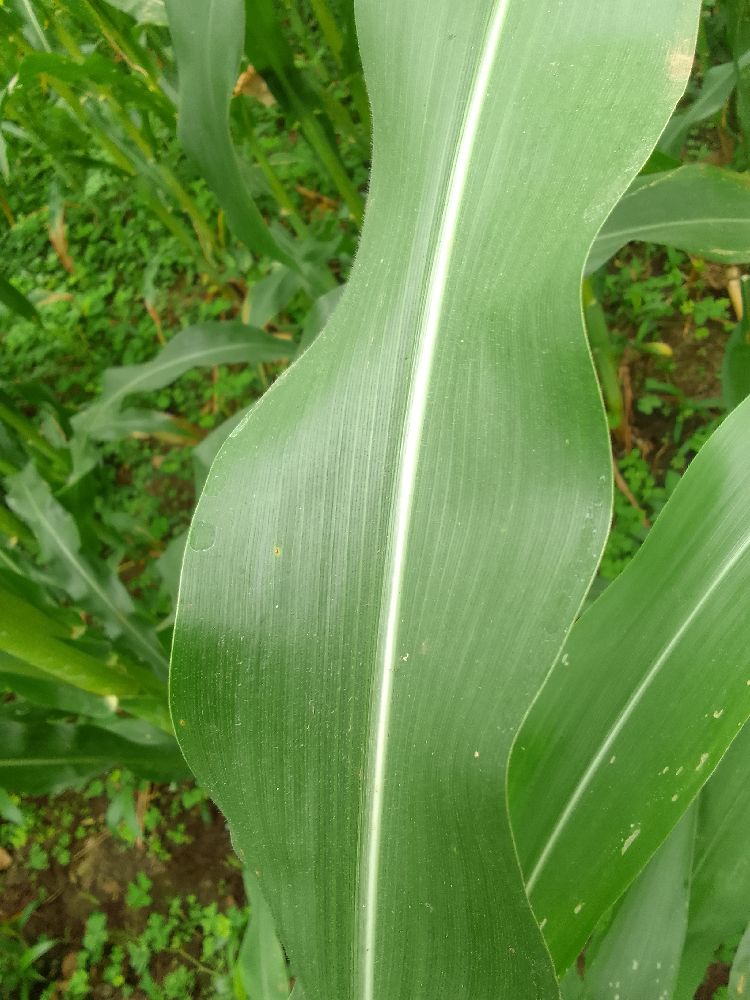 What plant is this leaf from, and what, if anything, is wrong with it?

maize, healthy
